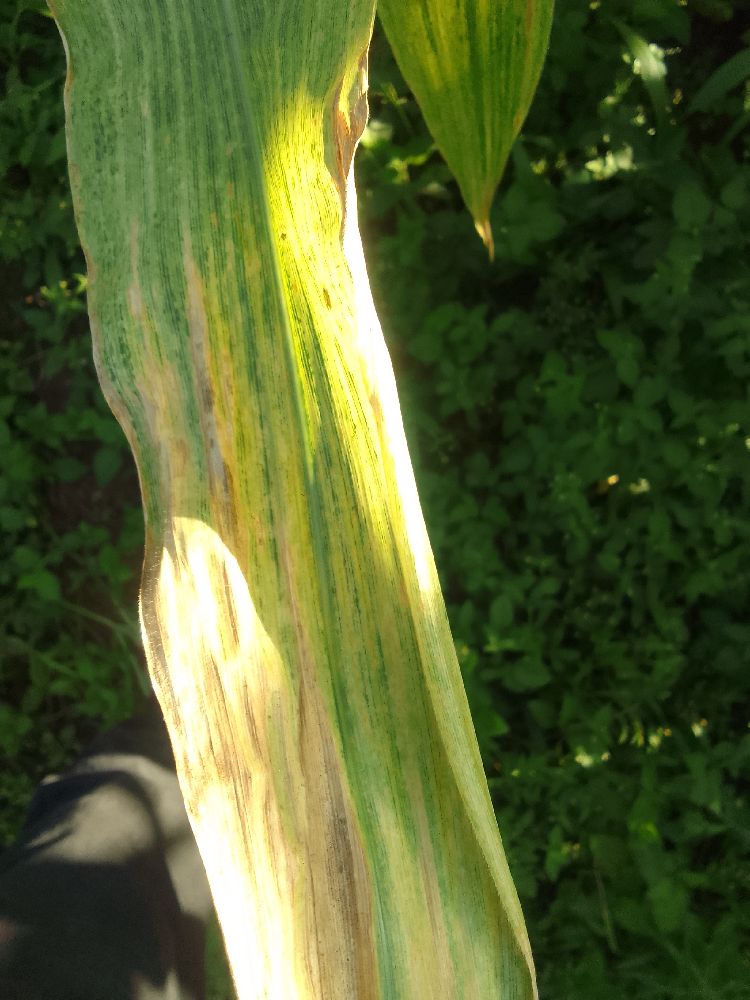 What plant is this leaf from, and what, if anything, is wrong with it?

maize, maize lethal necrosis
